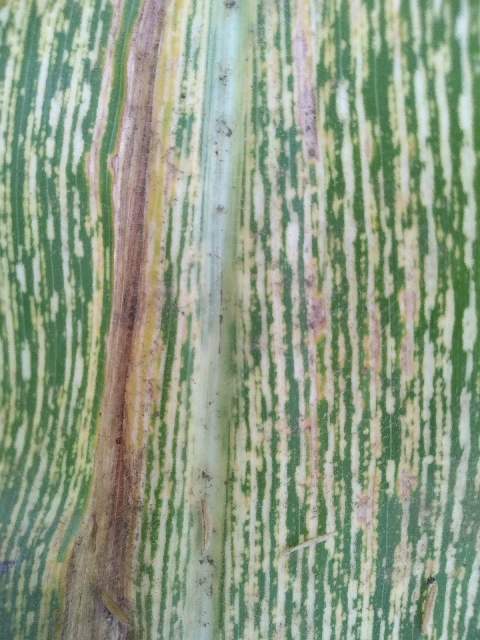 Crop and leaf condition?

maize, maize streak virus
